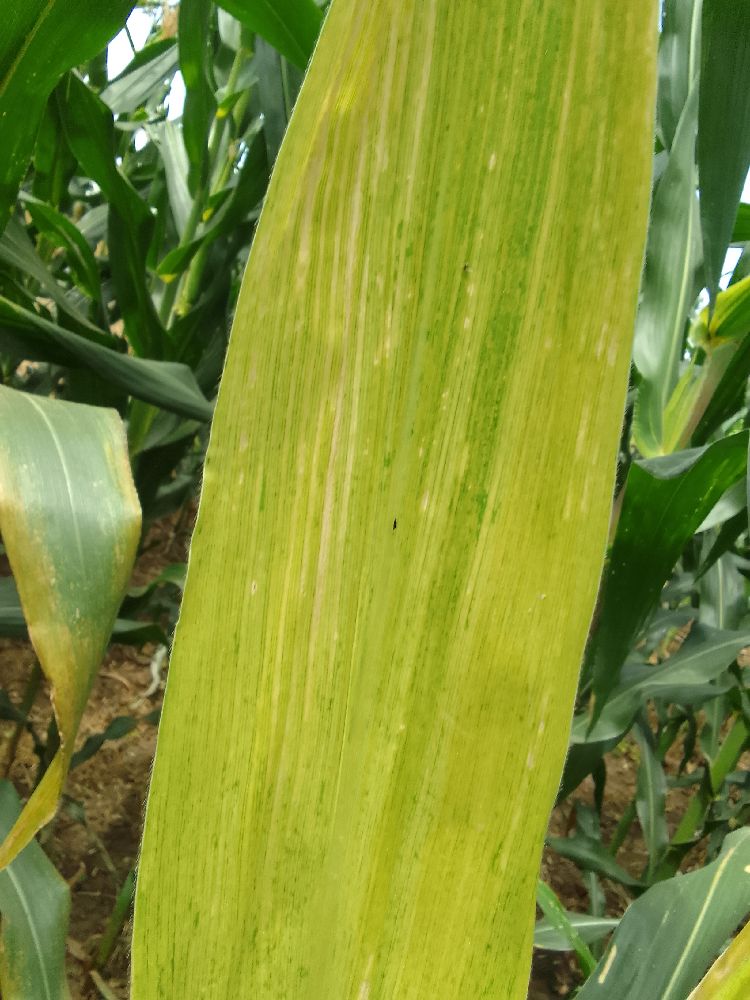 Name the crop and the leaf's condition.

maize, maize lethal necrosis
